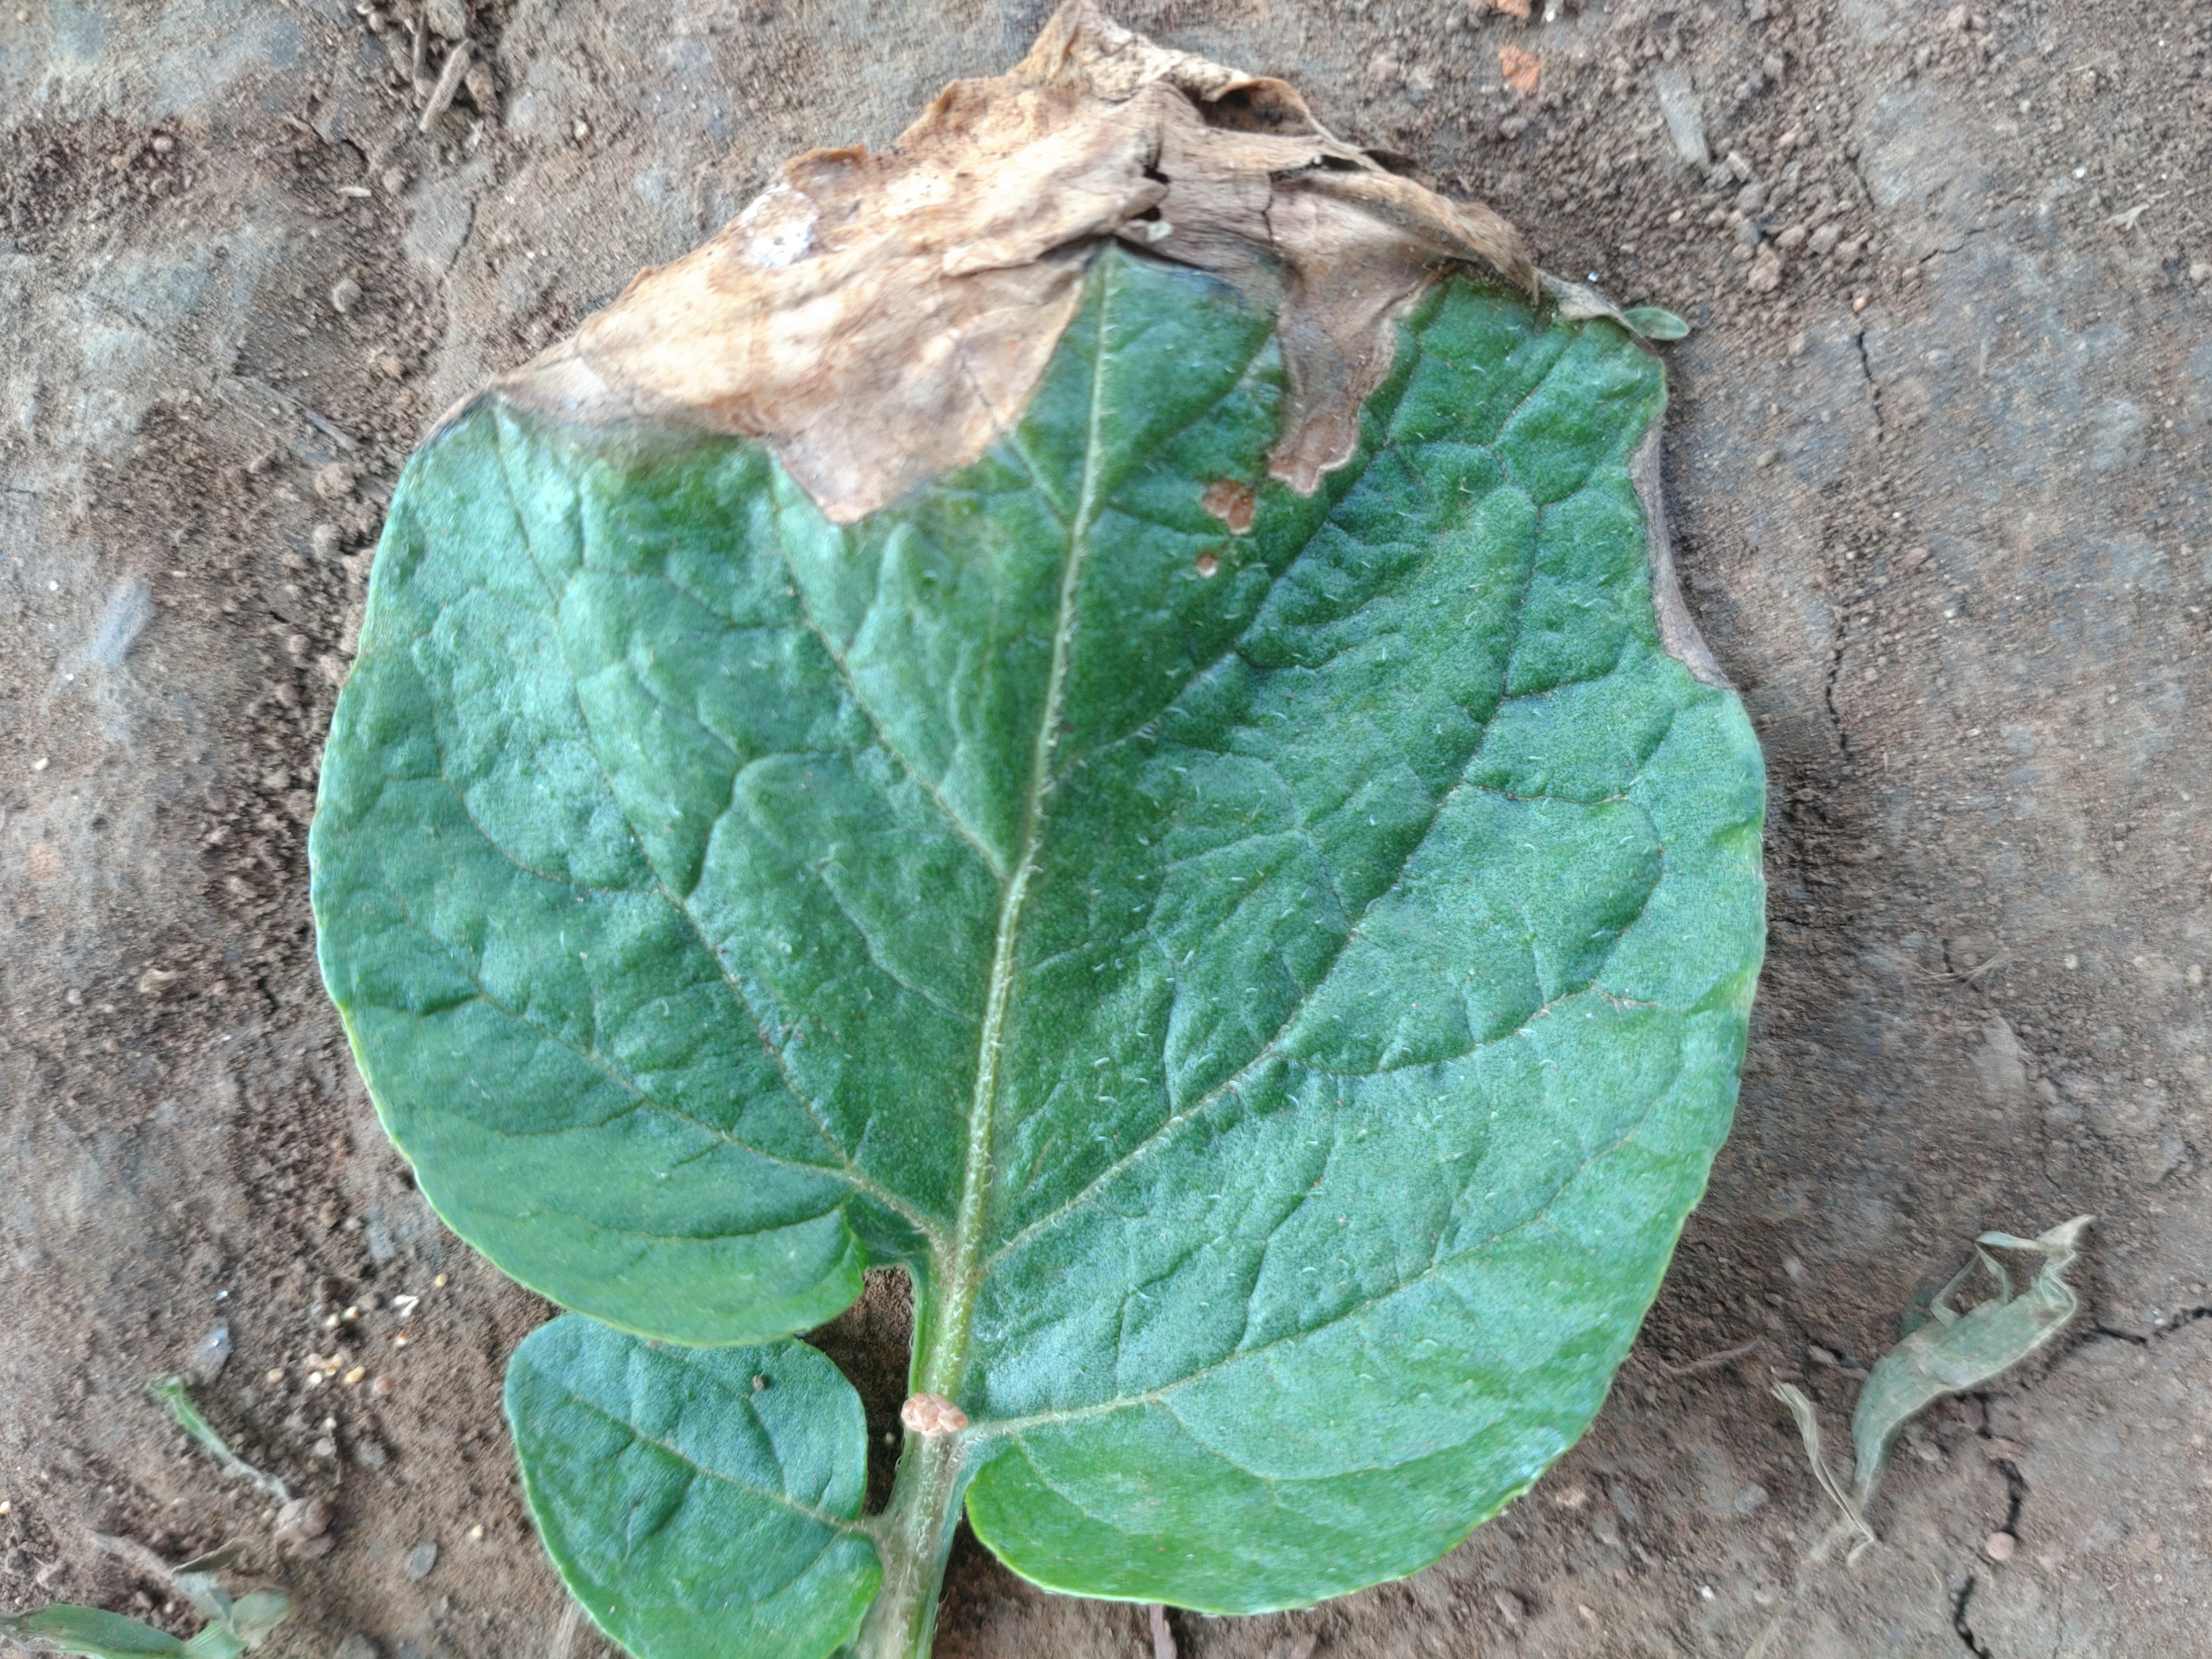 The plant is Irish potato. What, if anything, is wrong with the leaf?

early blight
